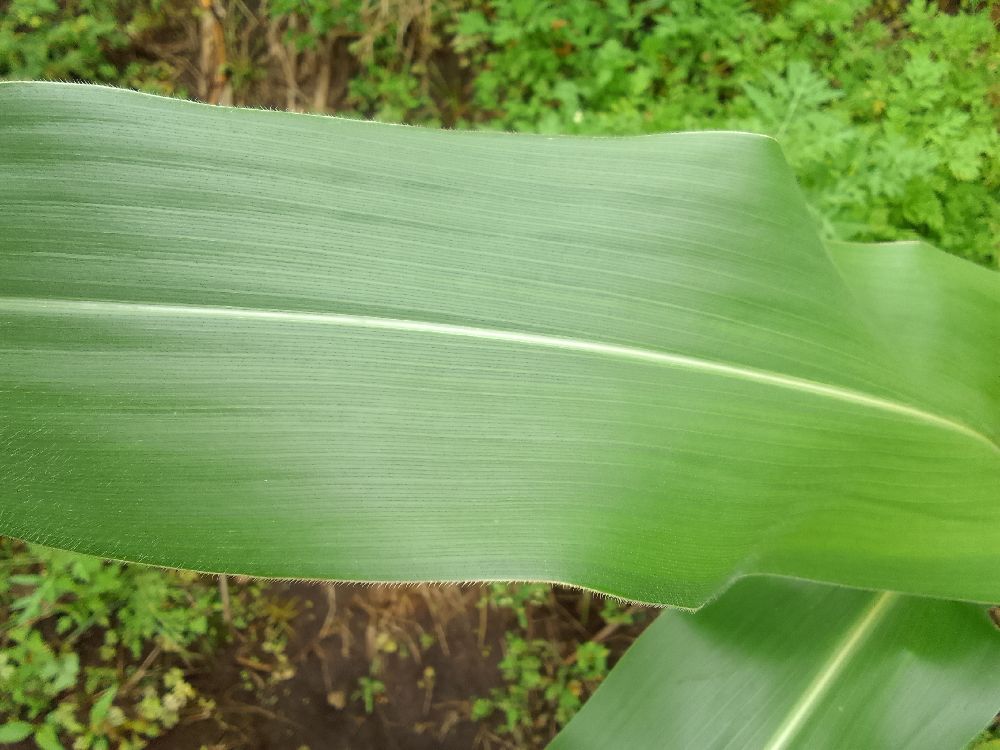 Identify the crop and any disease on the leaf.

maize, healthy
